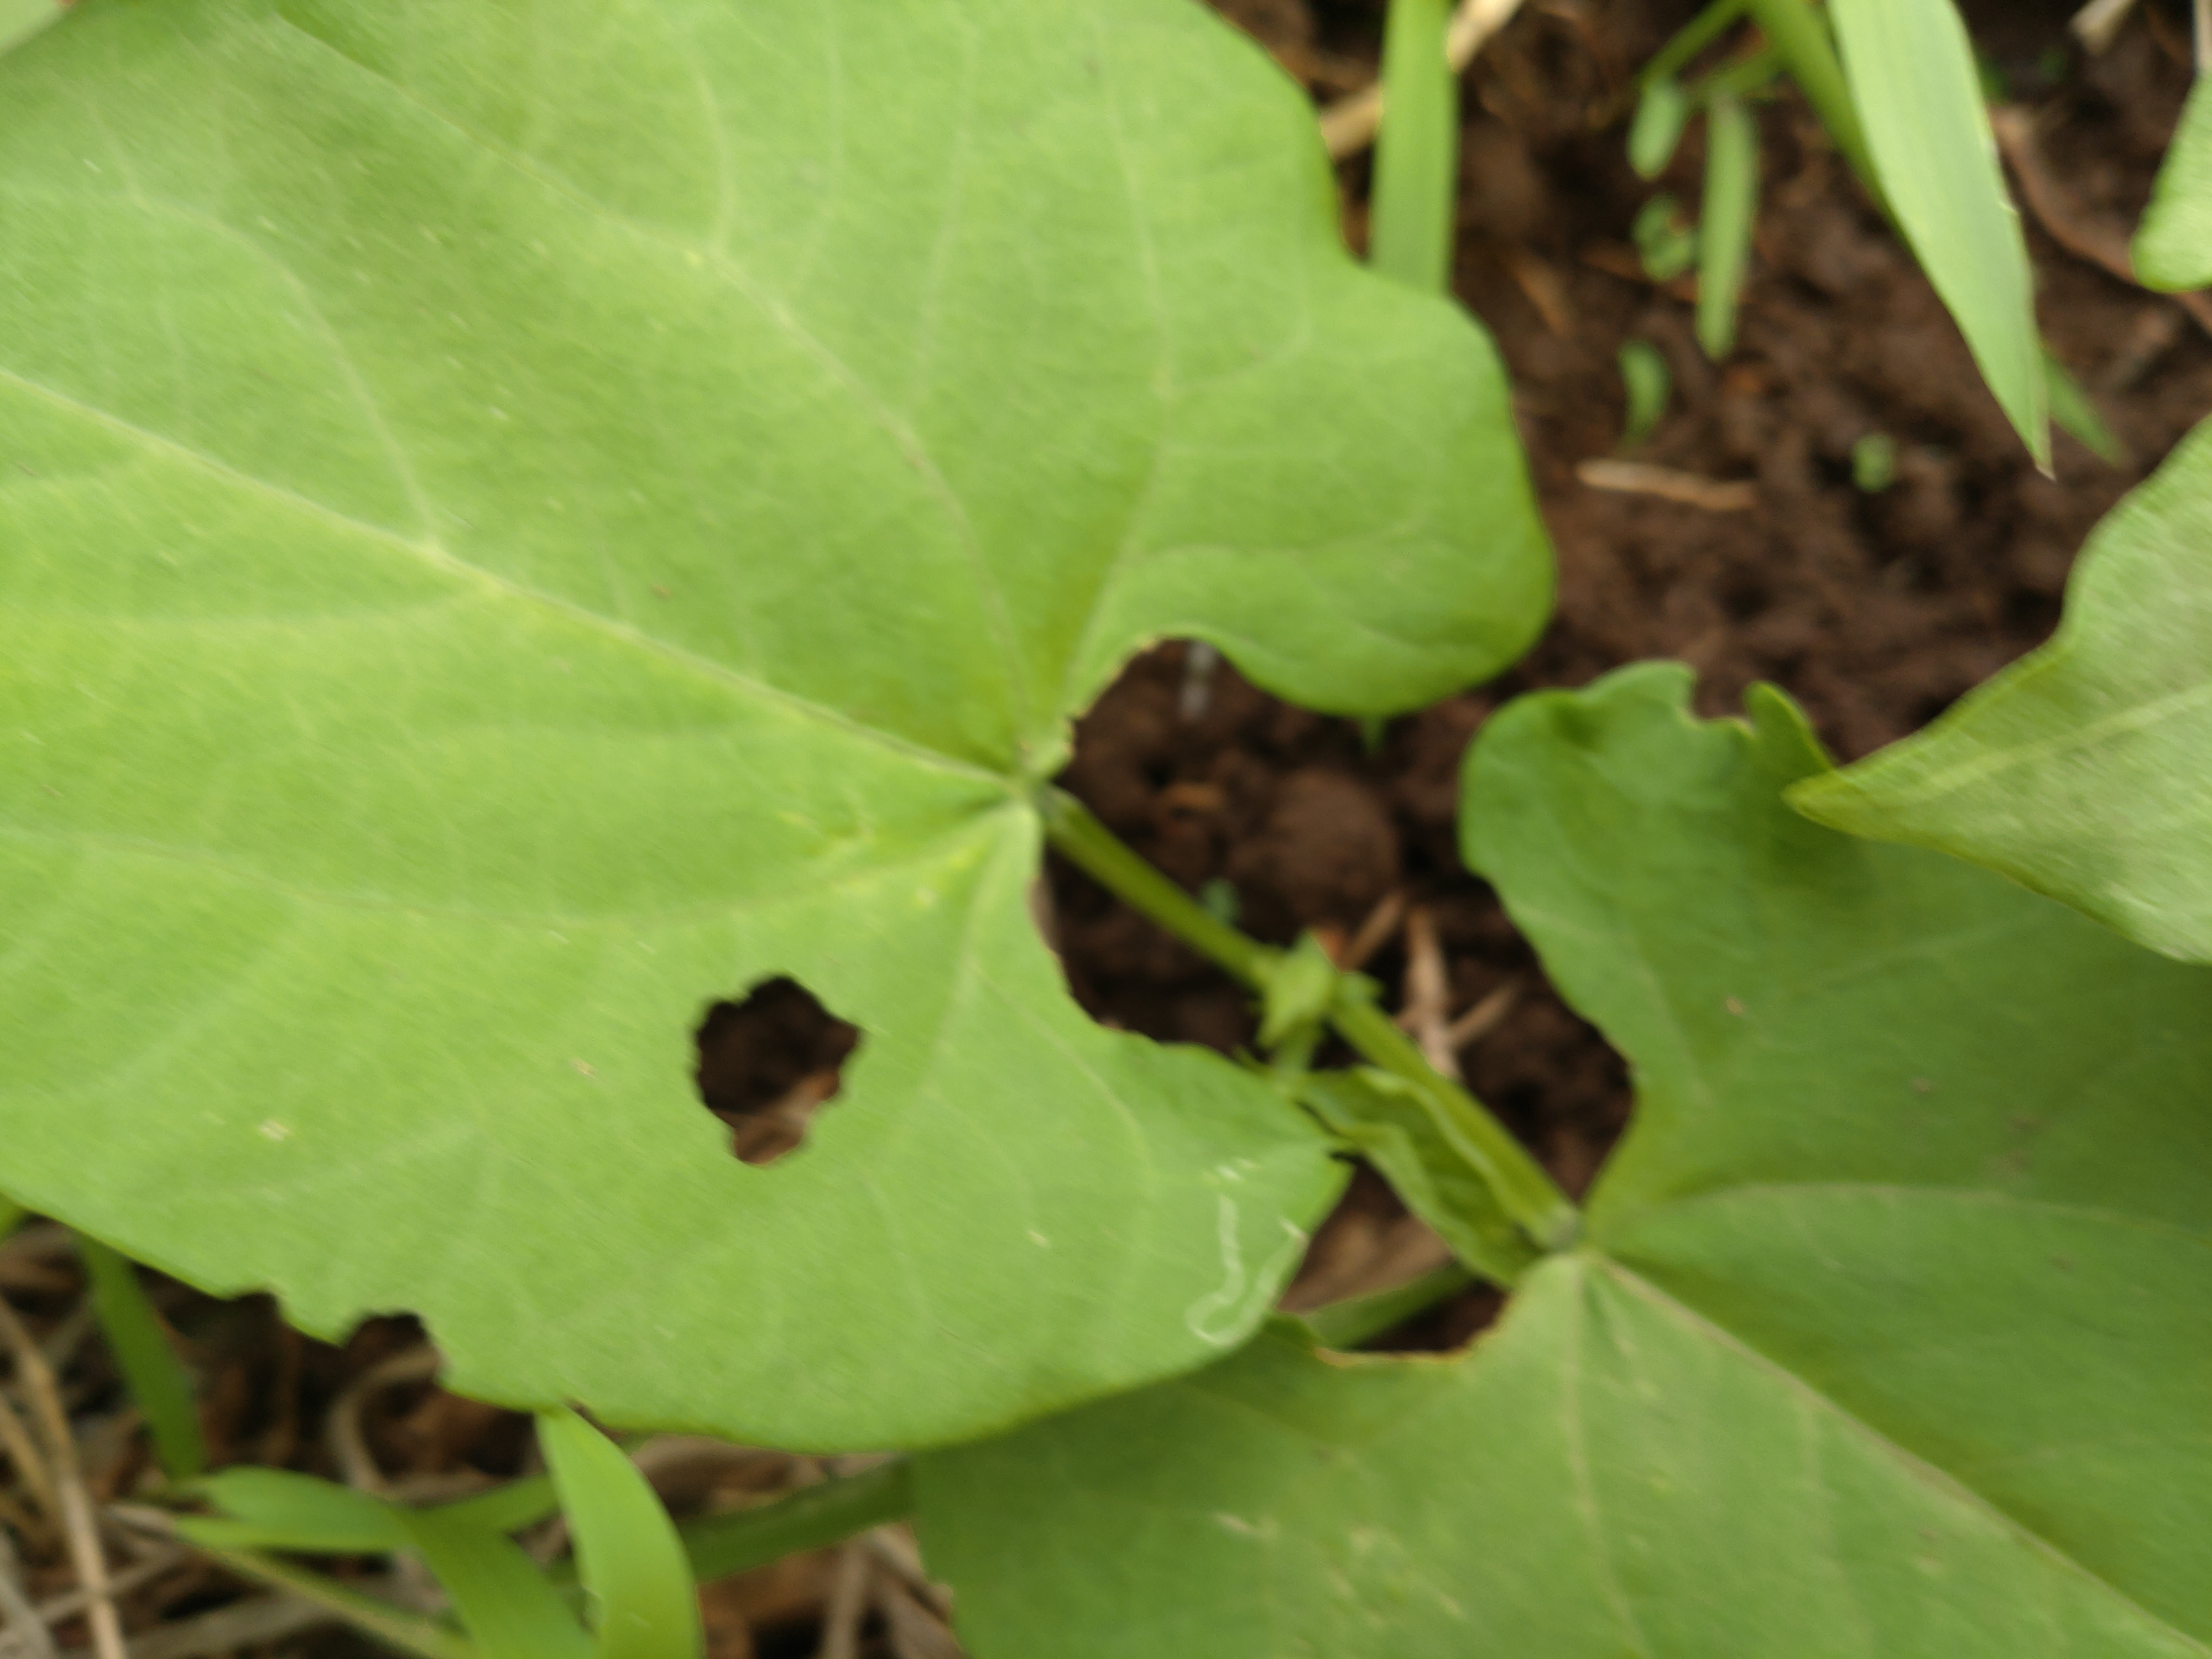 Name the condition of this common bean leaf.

healthy
